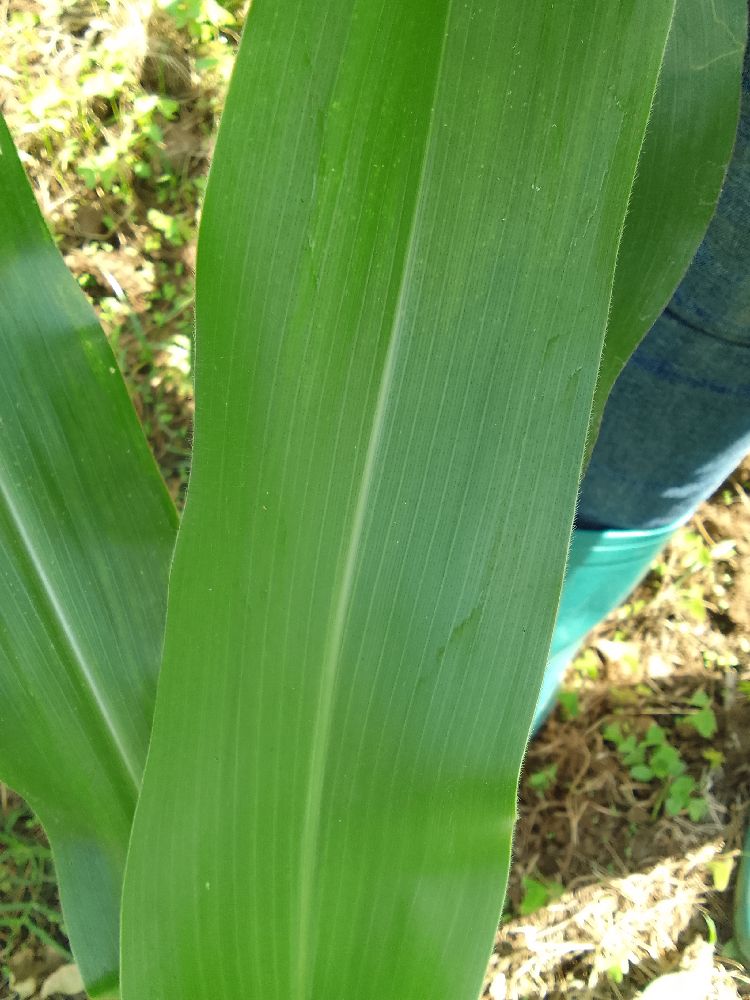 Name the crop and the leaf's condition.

maize, healthy
